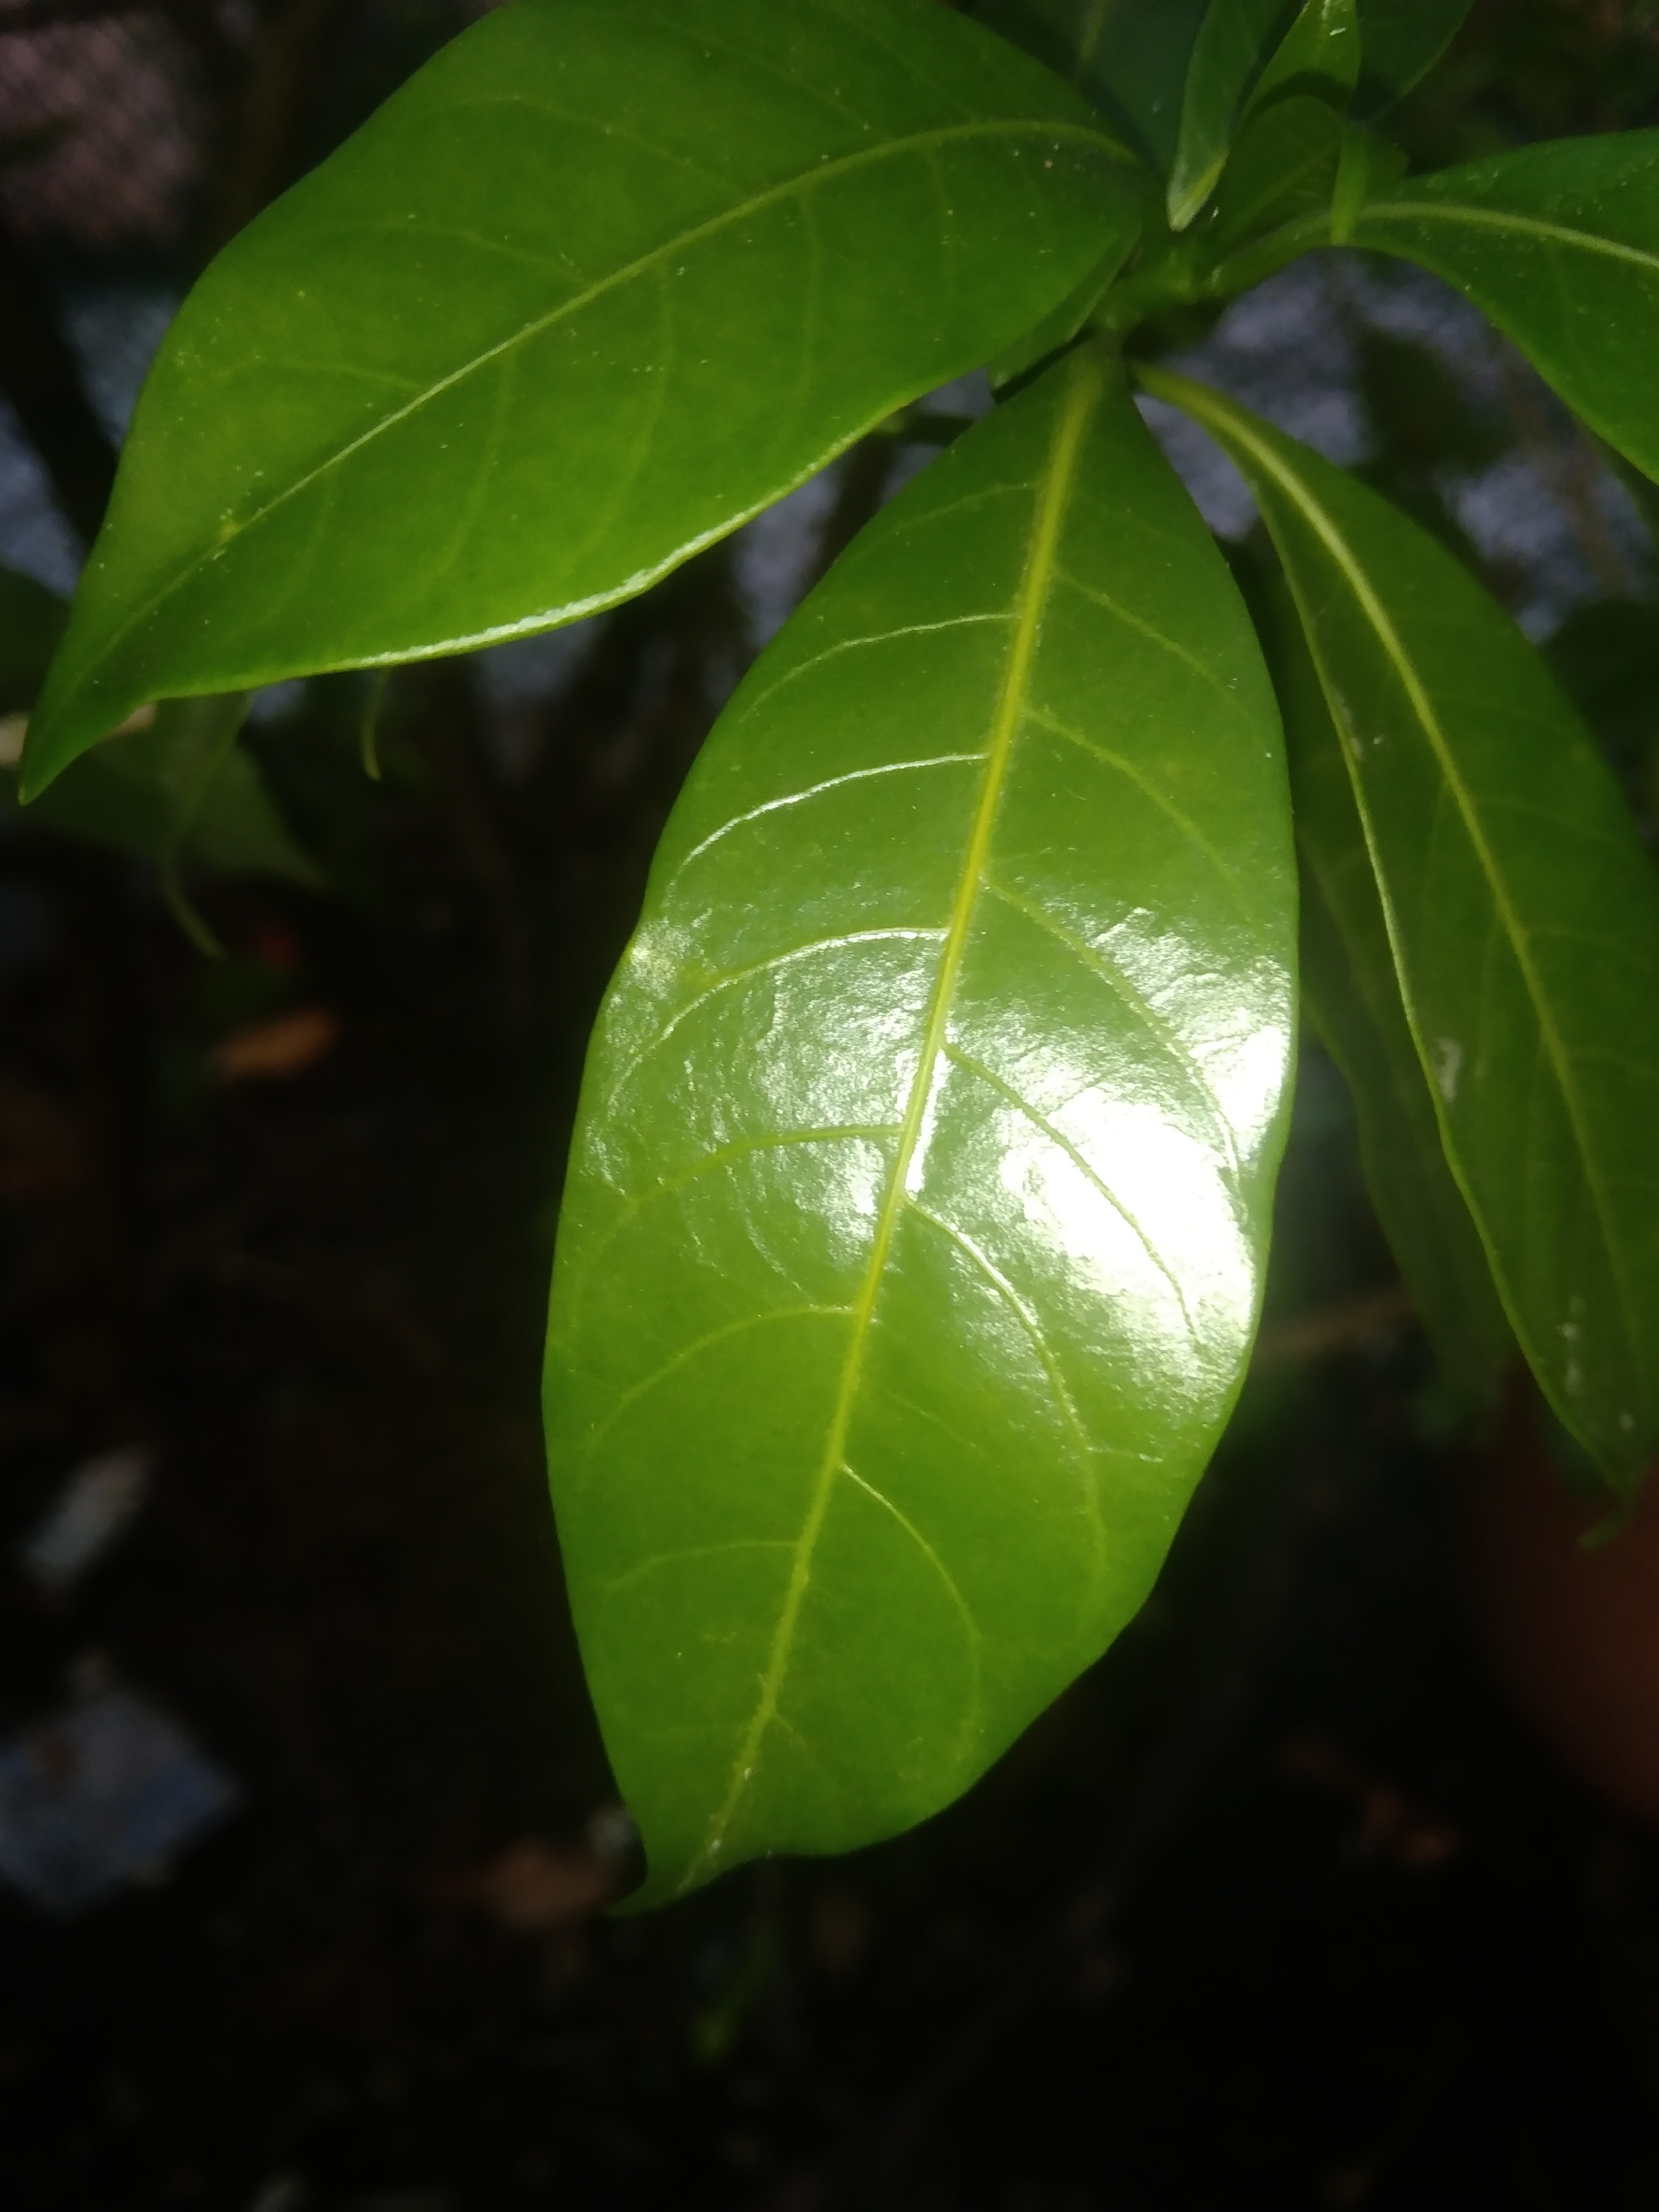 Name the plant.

togor
